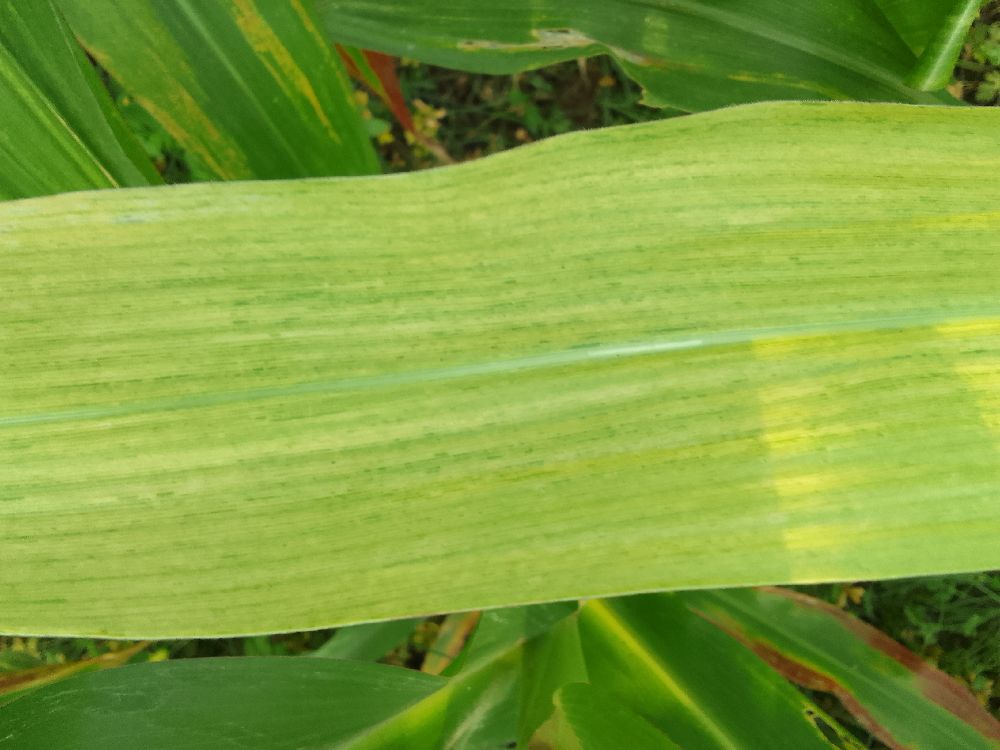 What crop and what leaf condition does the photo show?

maize, maize lethal necrosis
